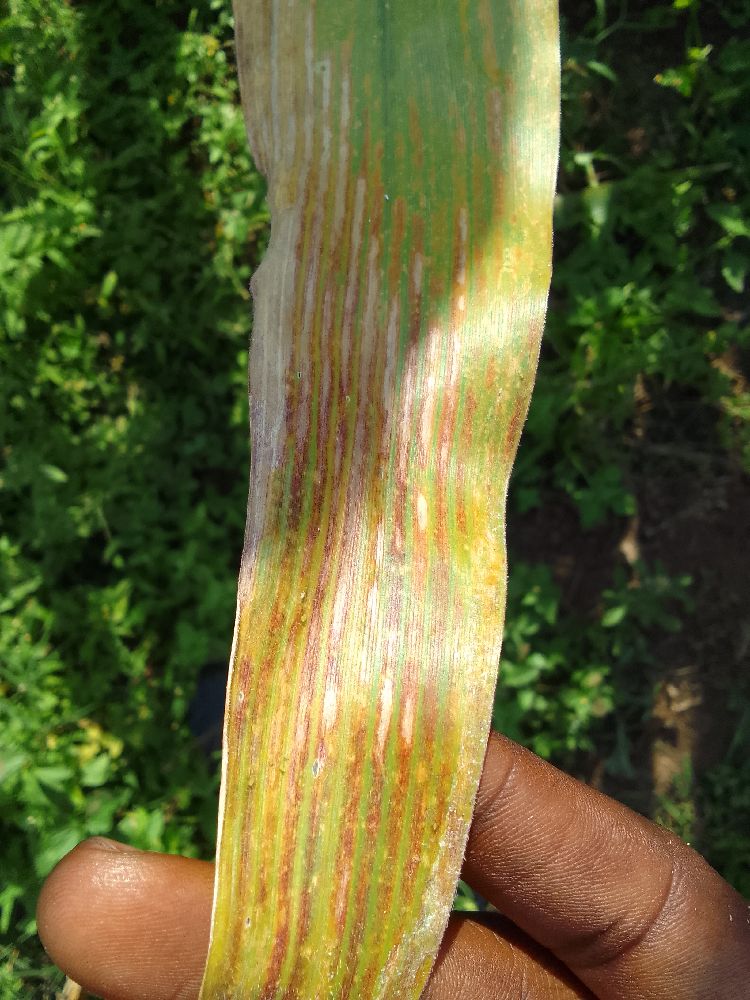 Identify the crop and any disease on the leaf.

maize, maize lethal necrosis
